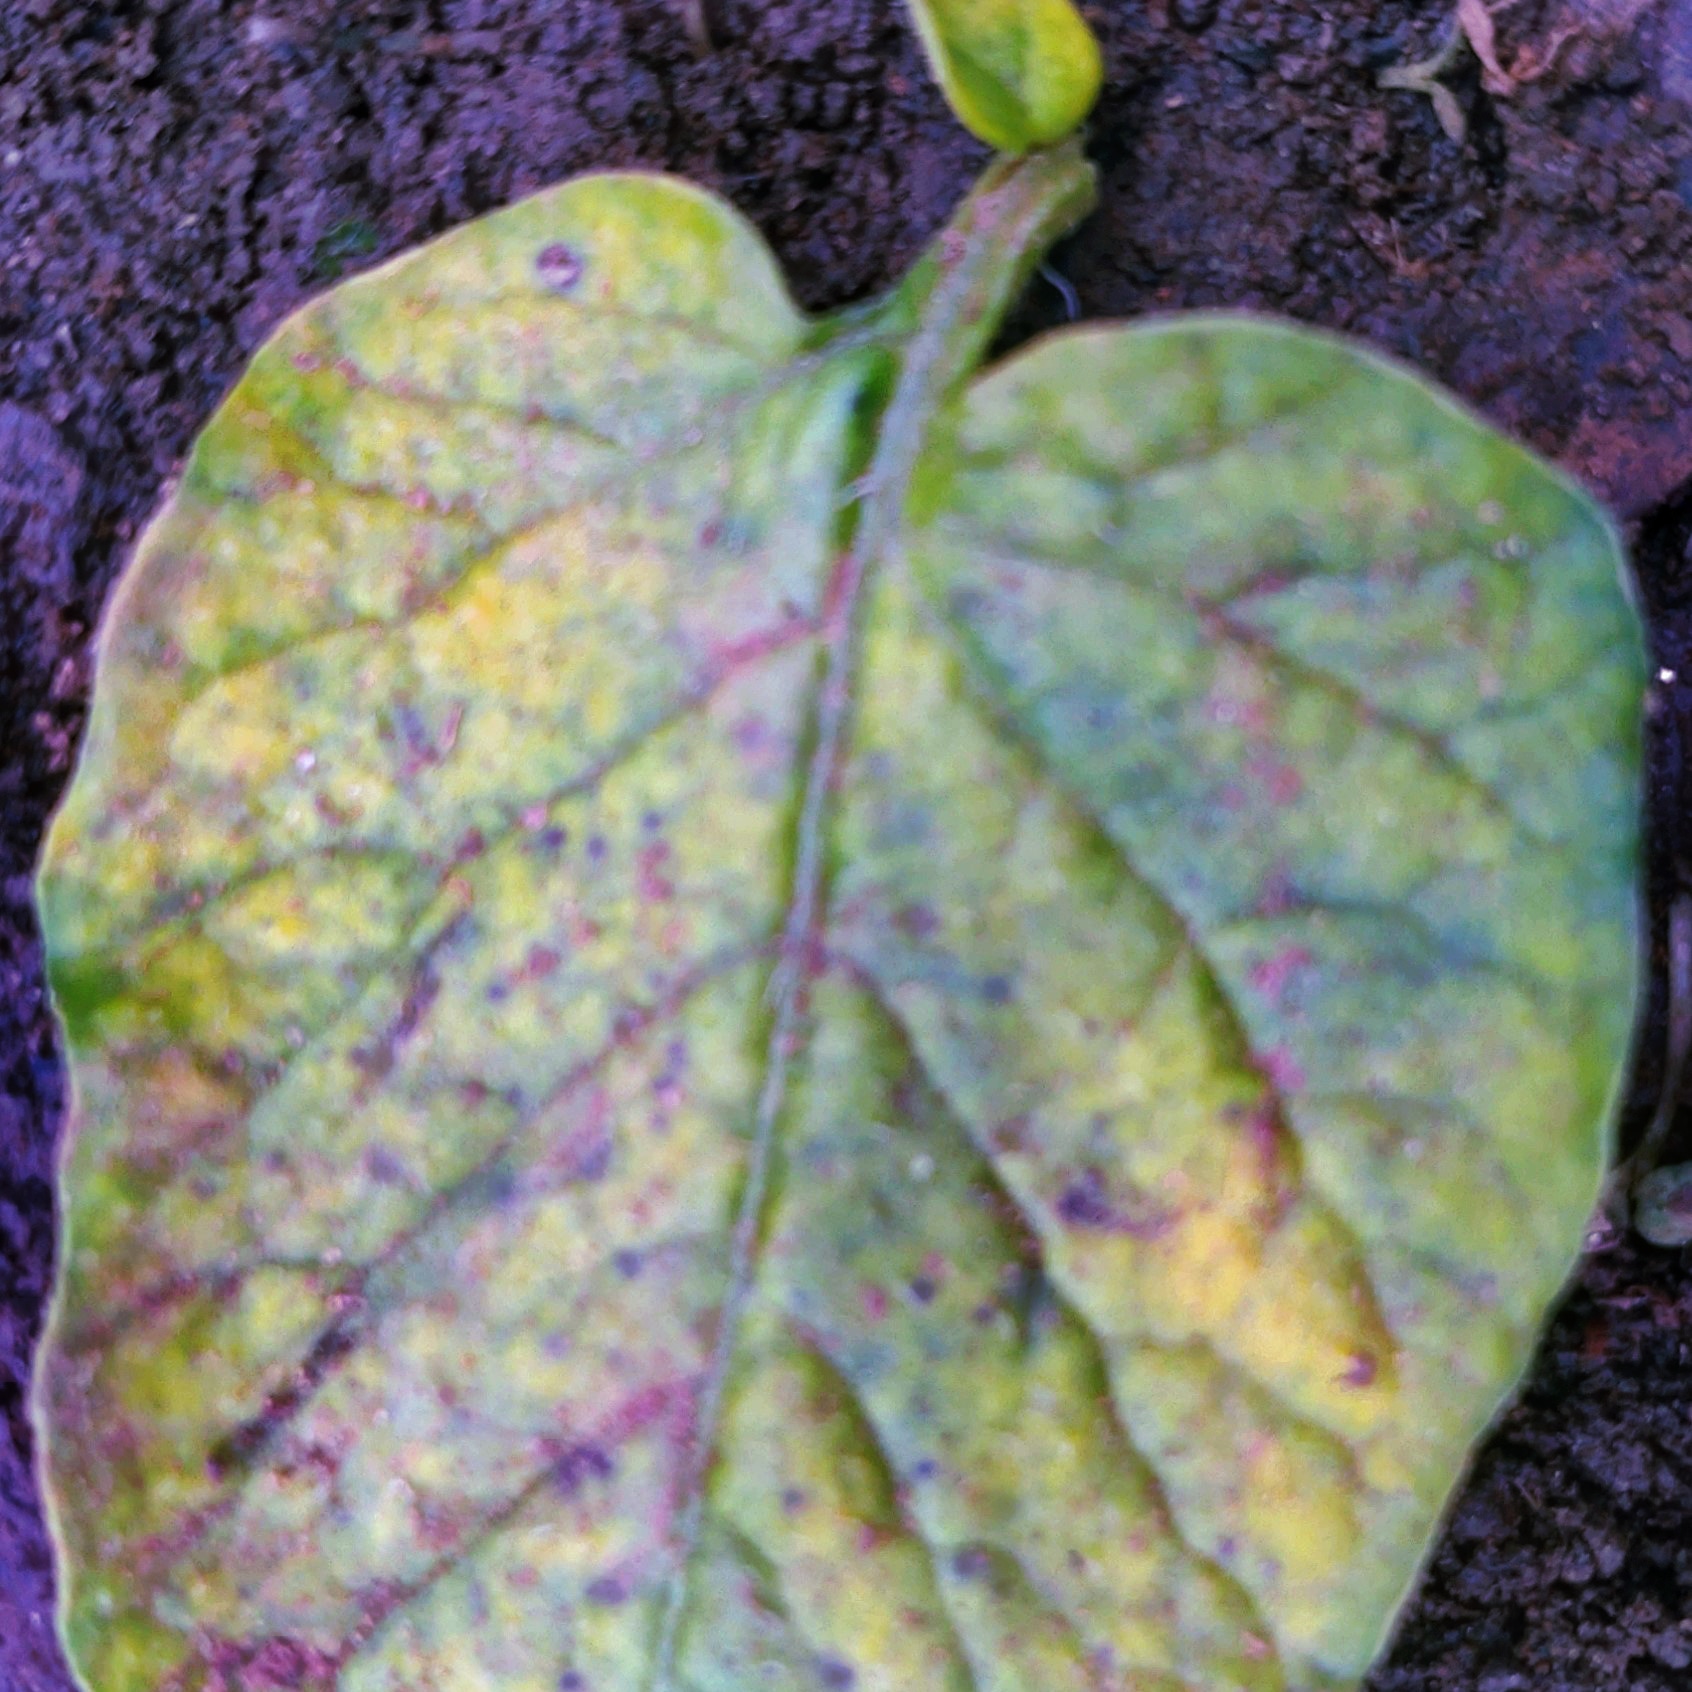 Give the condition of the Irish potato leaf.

late blight
